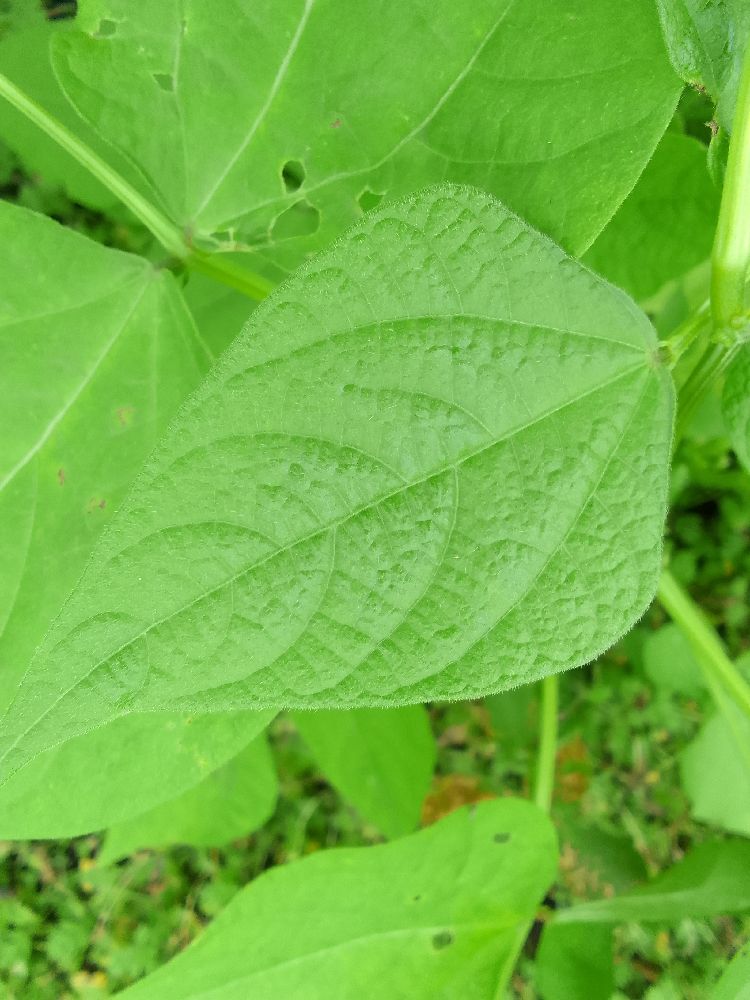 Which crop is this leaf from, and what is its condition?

common bean, healthy
